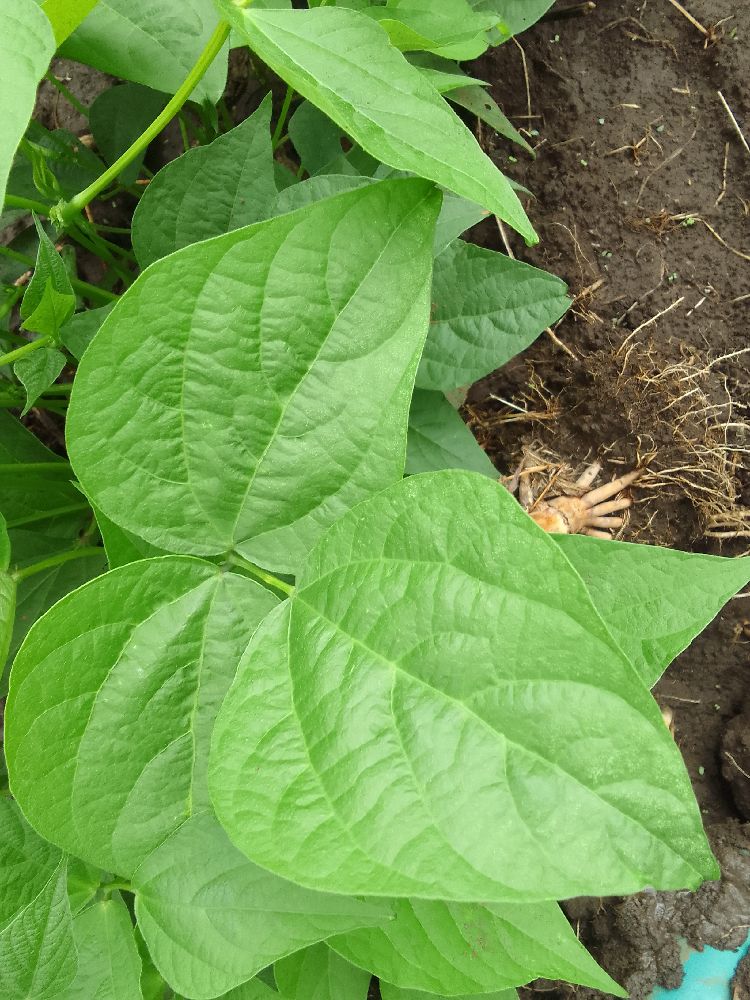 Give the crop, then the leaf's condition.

common bean, healthy
